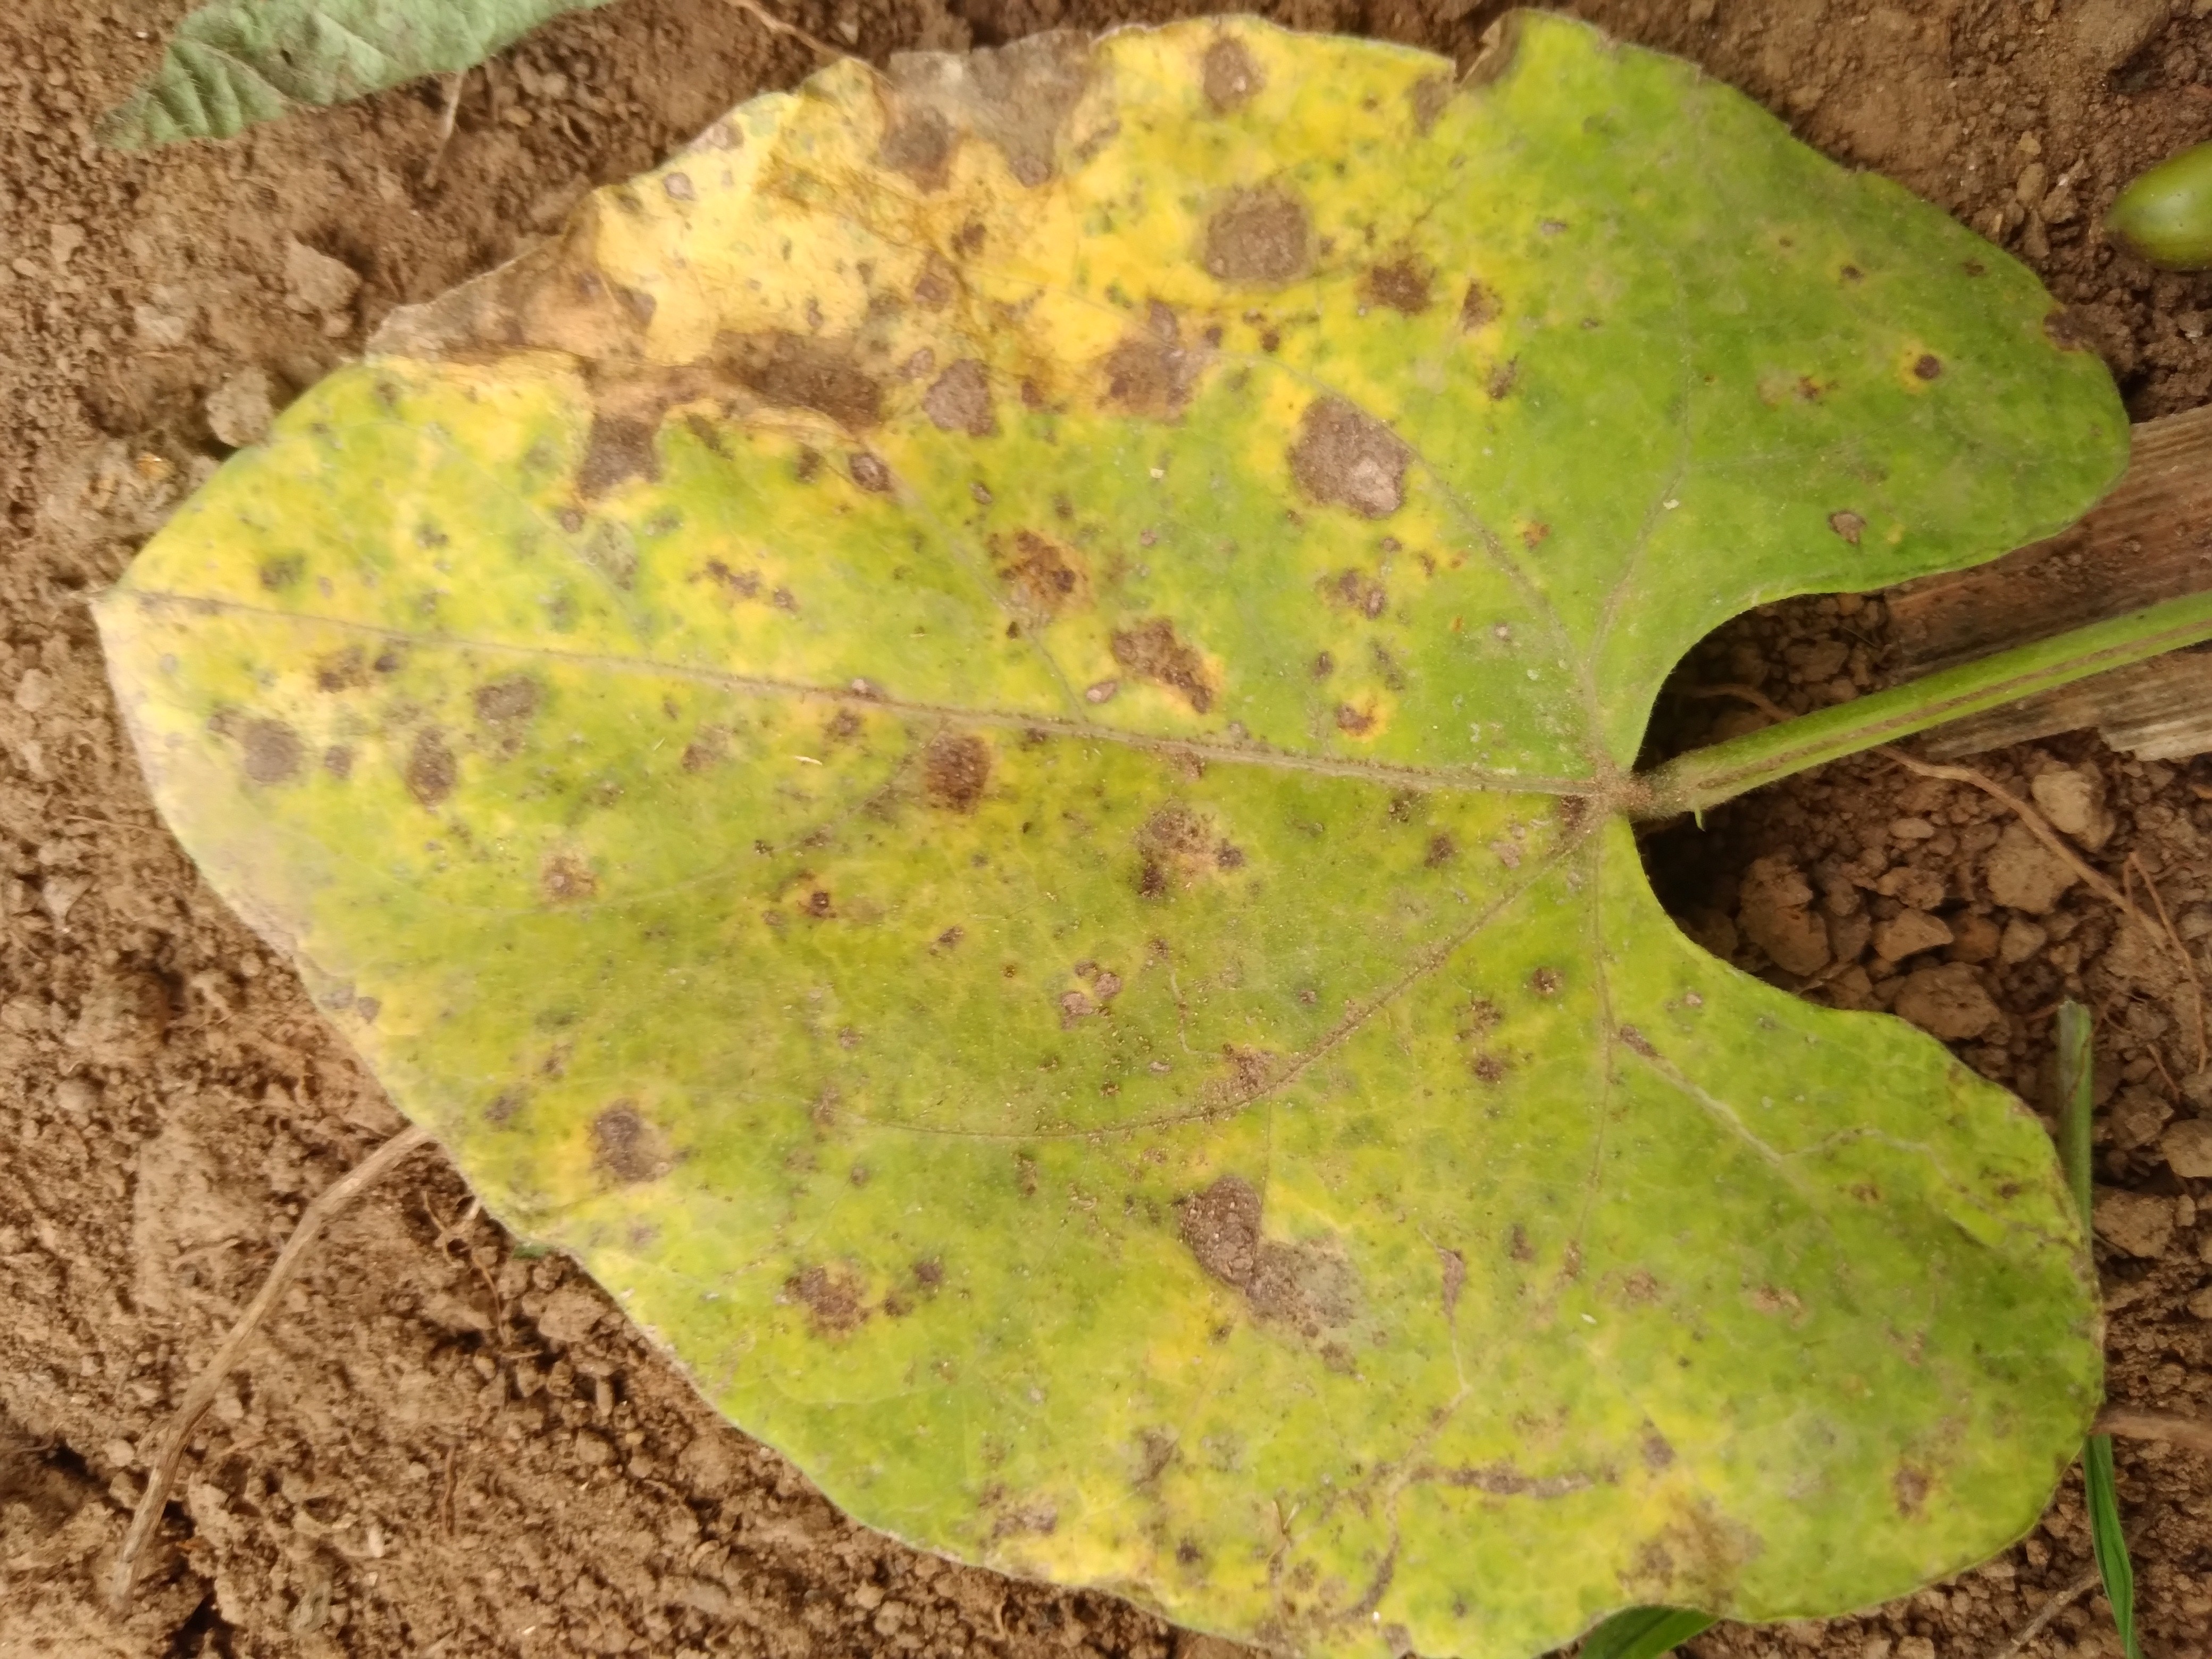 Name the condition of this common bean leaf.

rust
